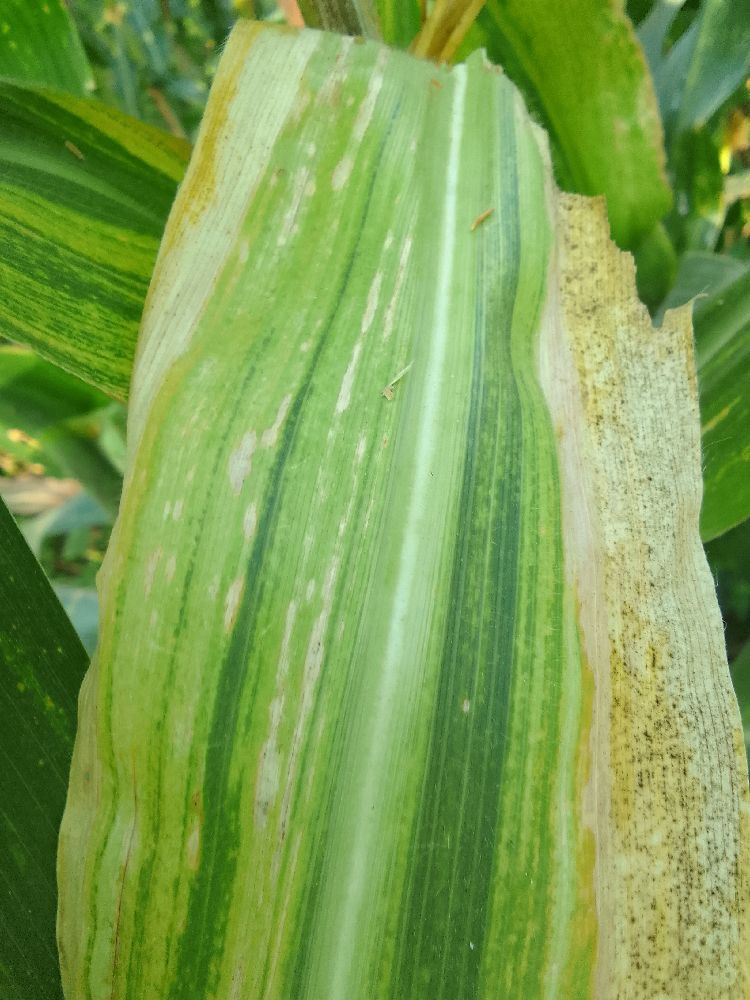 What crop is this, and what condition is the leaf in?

maize, maize lethal necrosis
